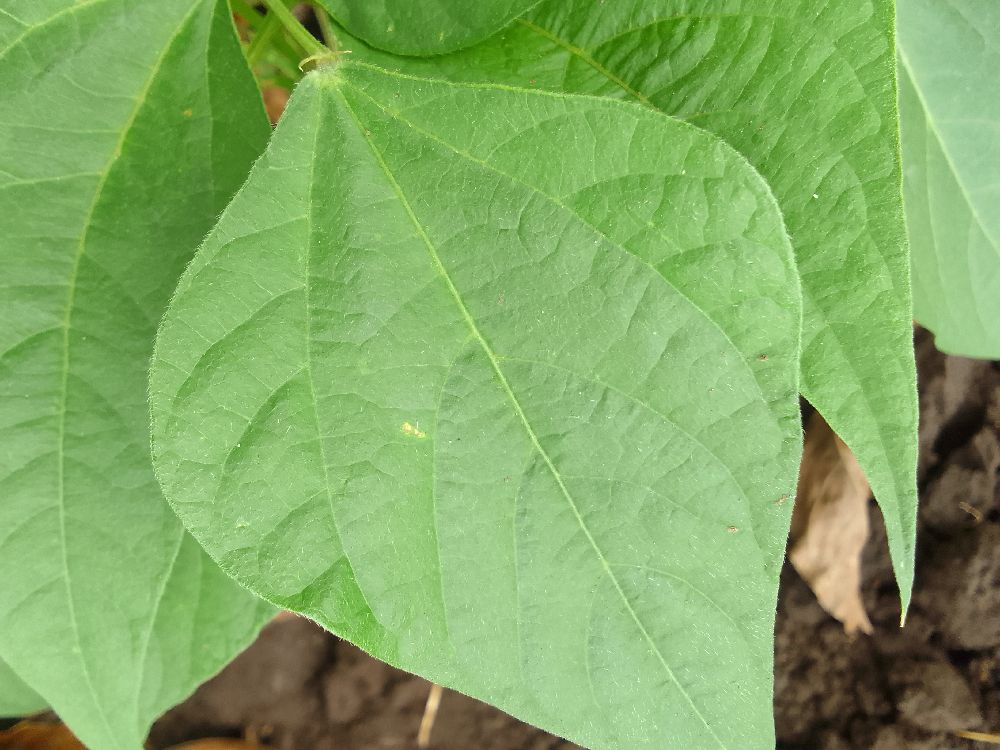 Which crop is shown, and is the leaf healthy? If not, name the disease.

common bean, healthy
